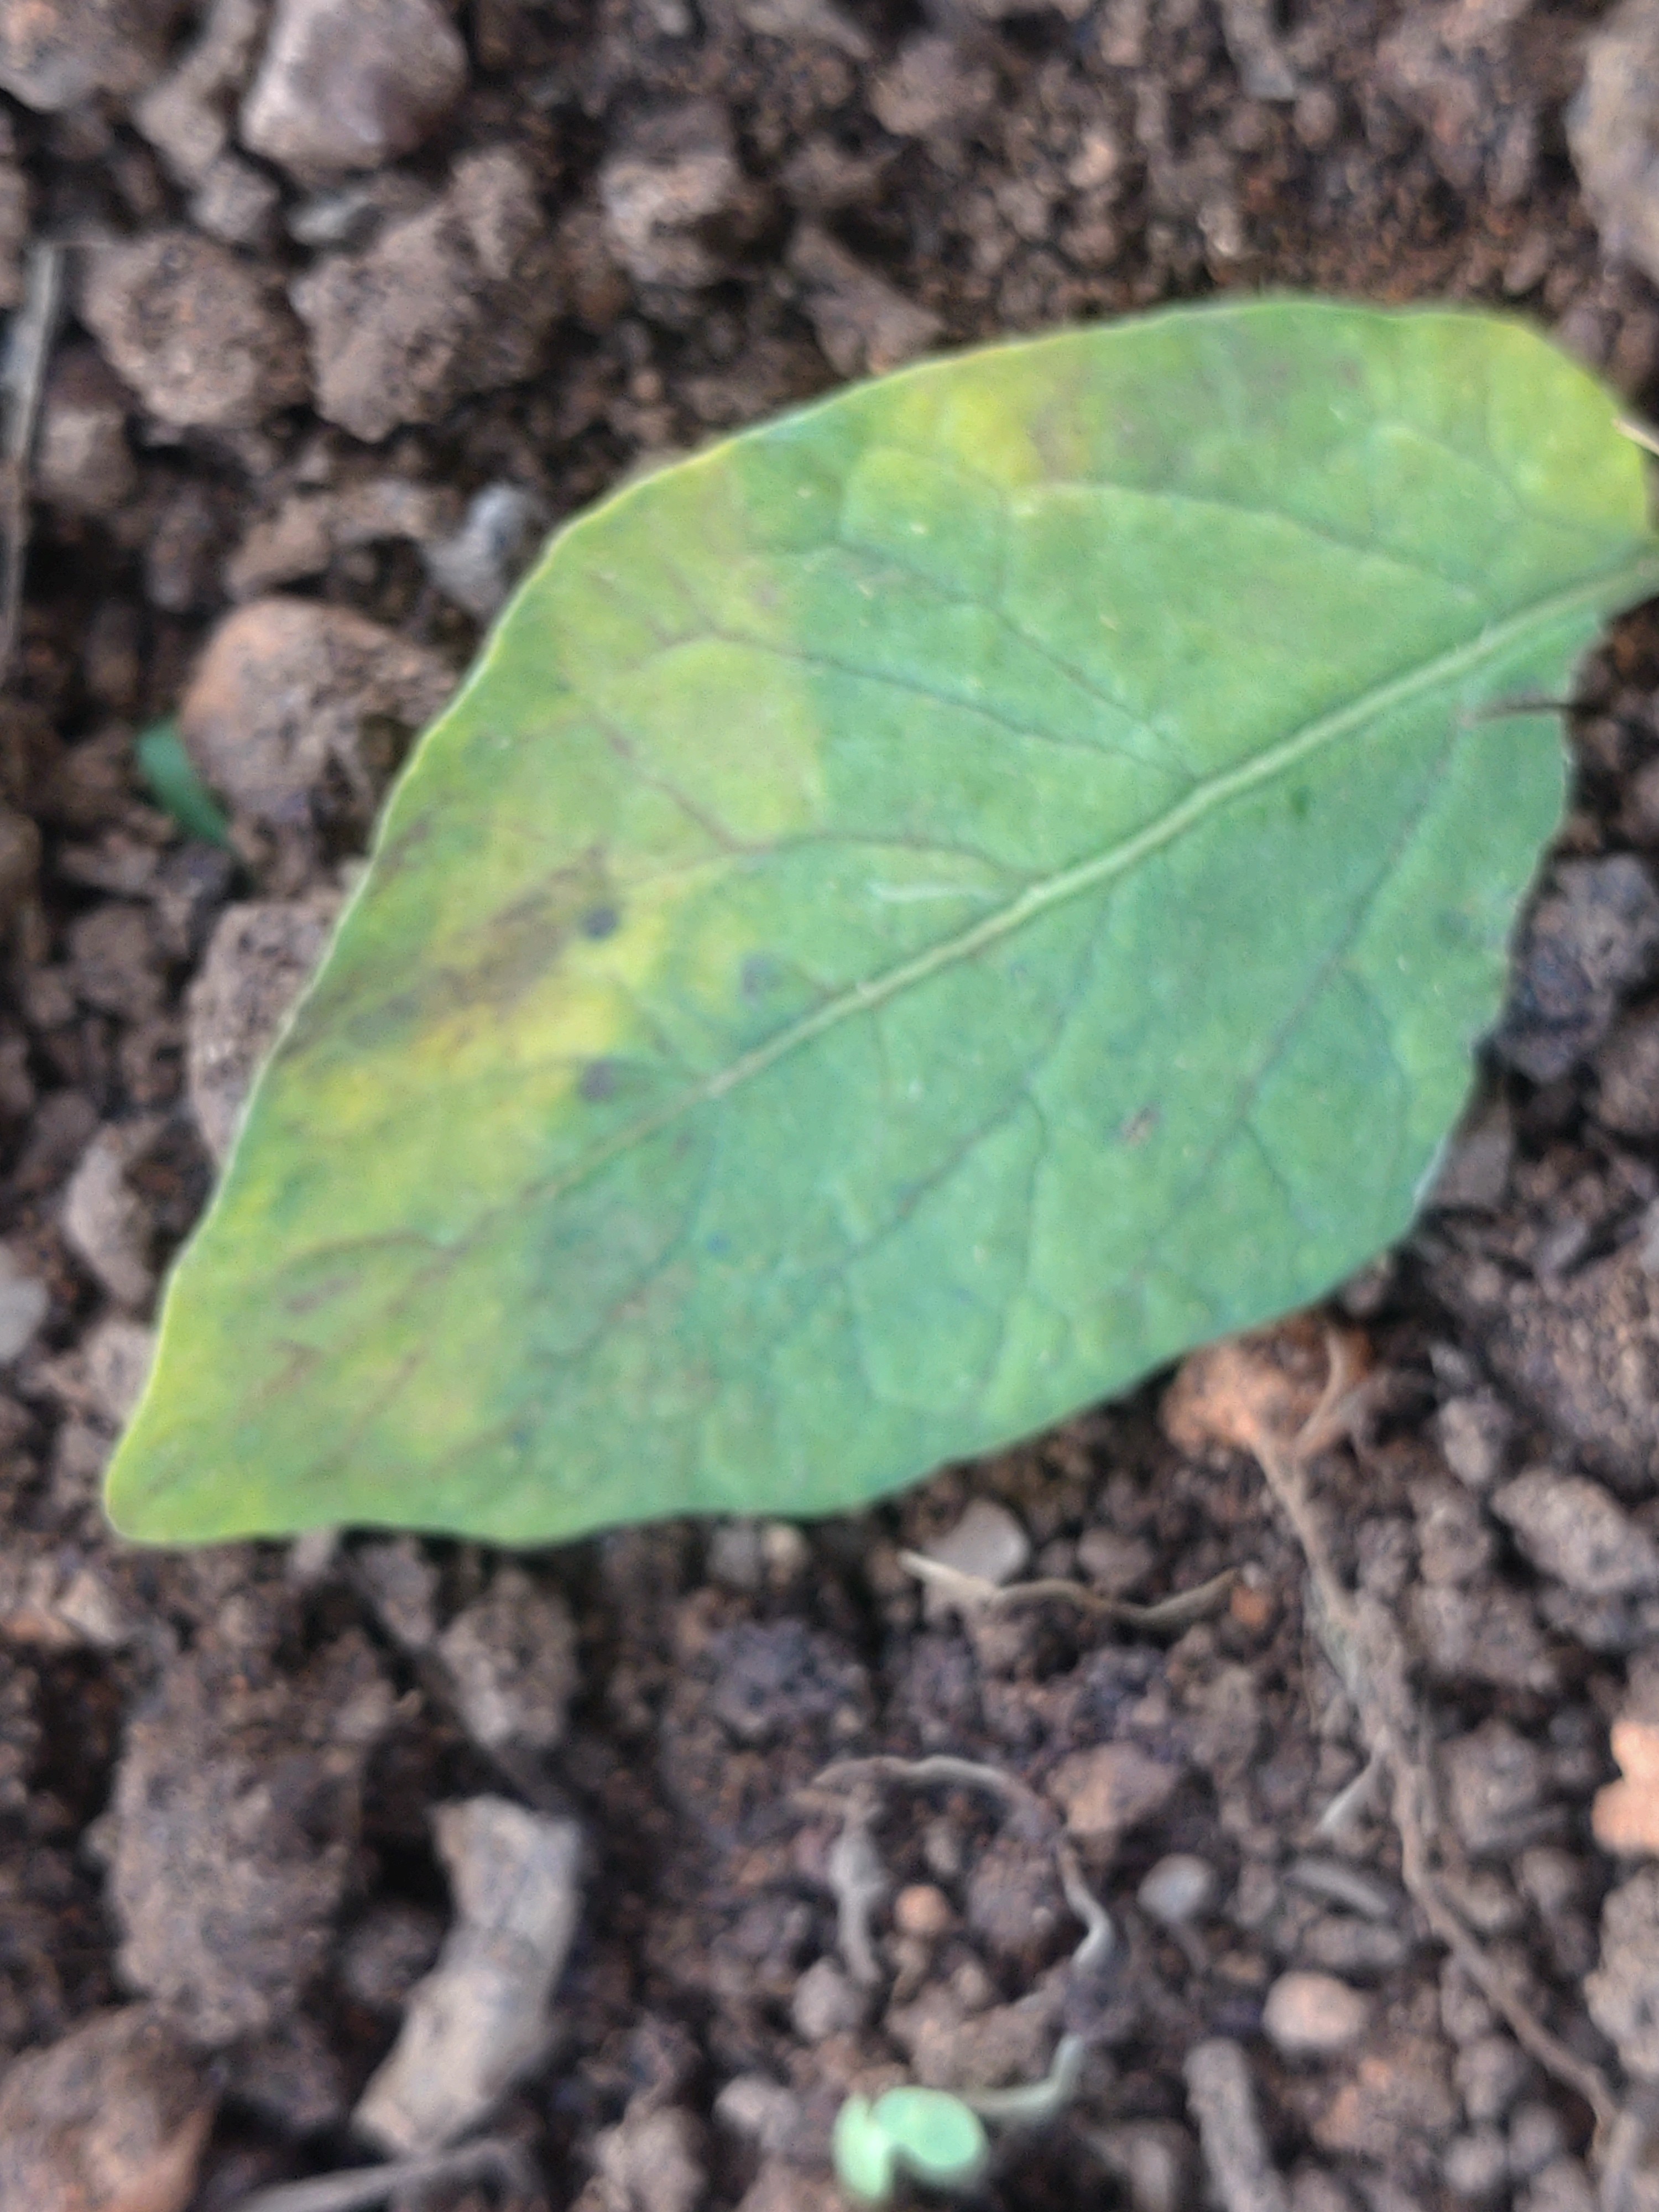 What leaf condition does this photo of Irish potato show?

late blight
